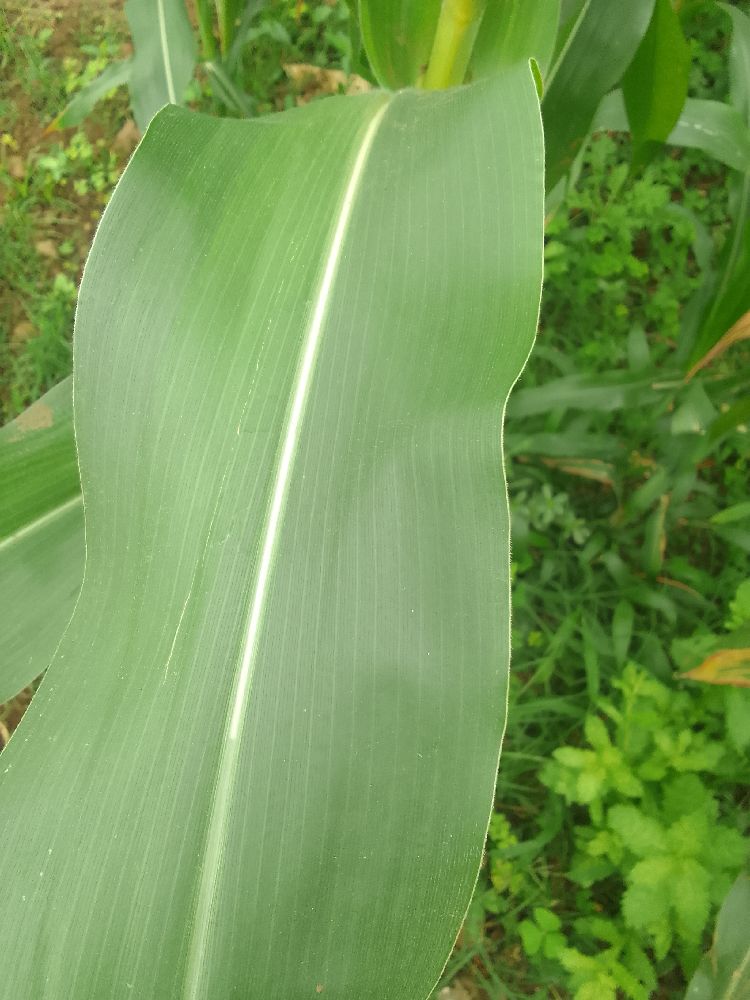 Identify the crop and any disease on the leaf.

maize, healthy
